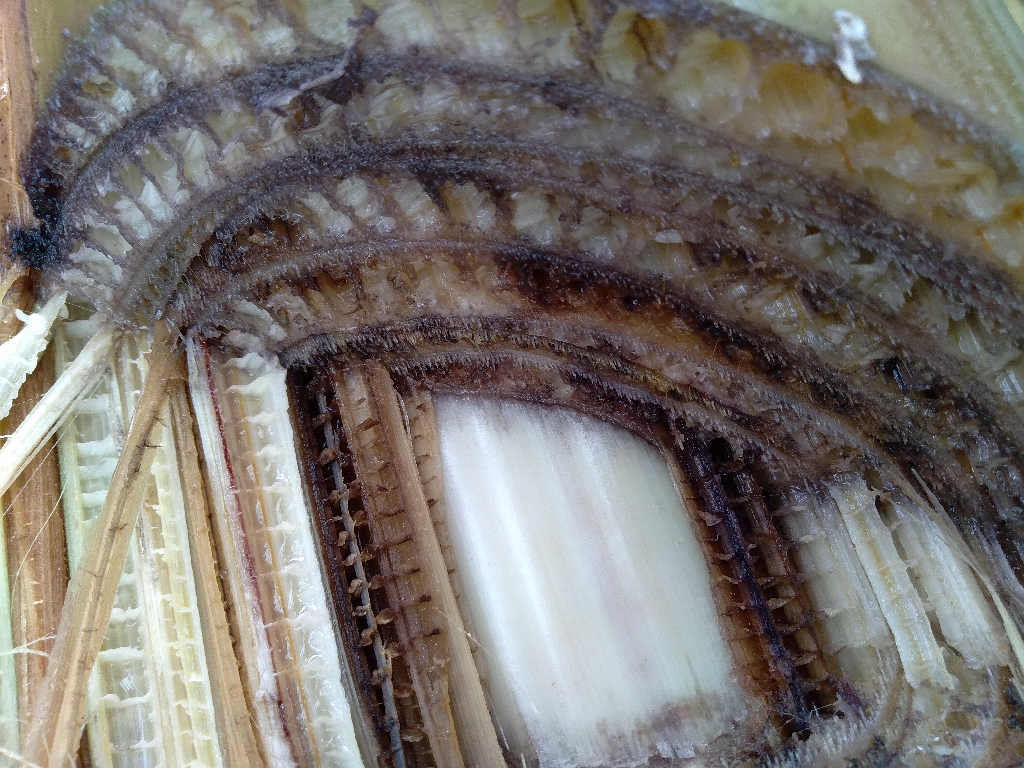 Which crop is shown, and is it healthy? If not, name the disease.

banana, fusarium wilt race 1
